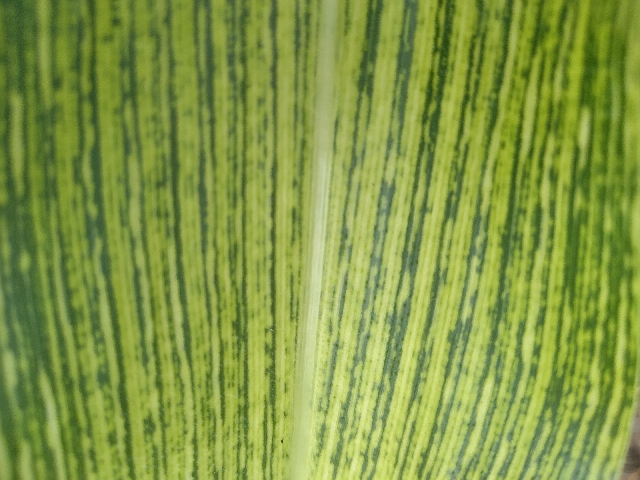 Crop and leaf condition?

maize, maize streak virus
